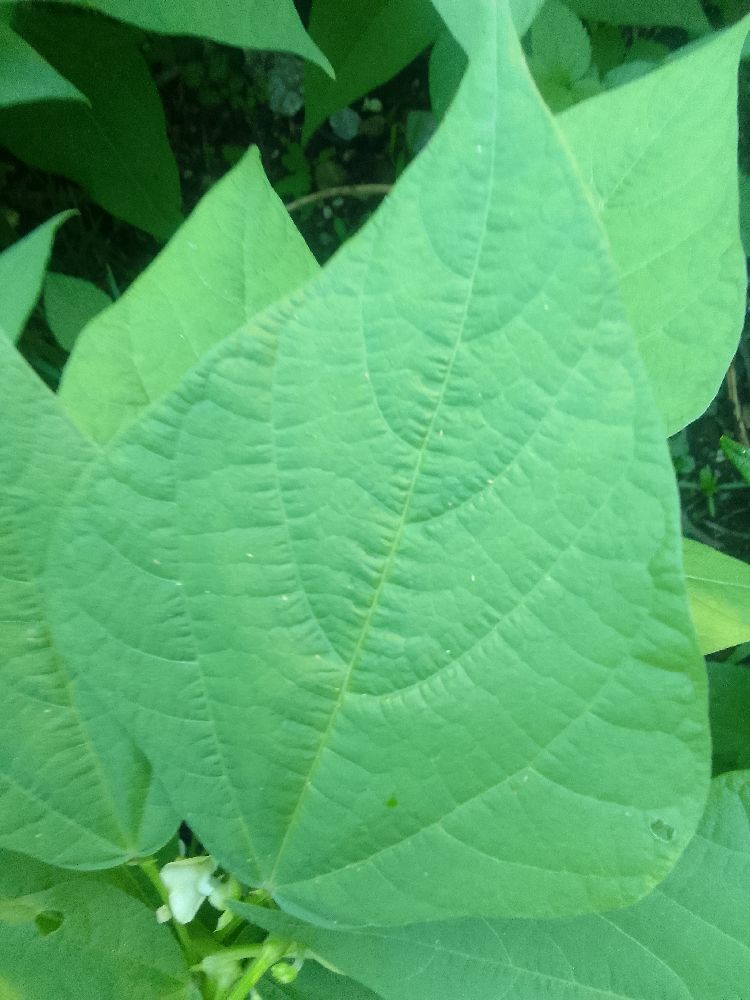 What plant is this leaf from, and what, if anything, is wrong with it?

common bean, healthy
